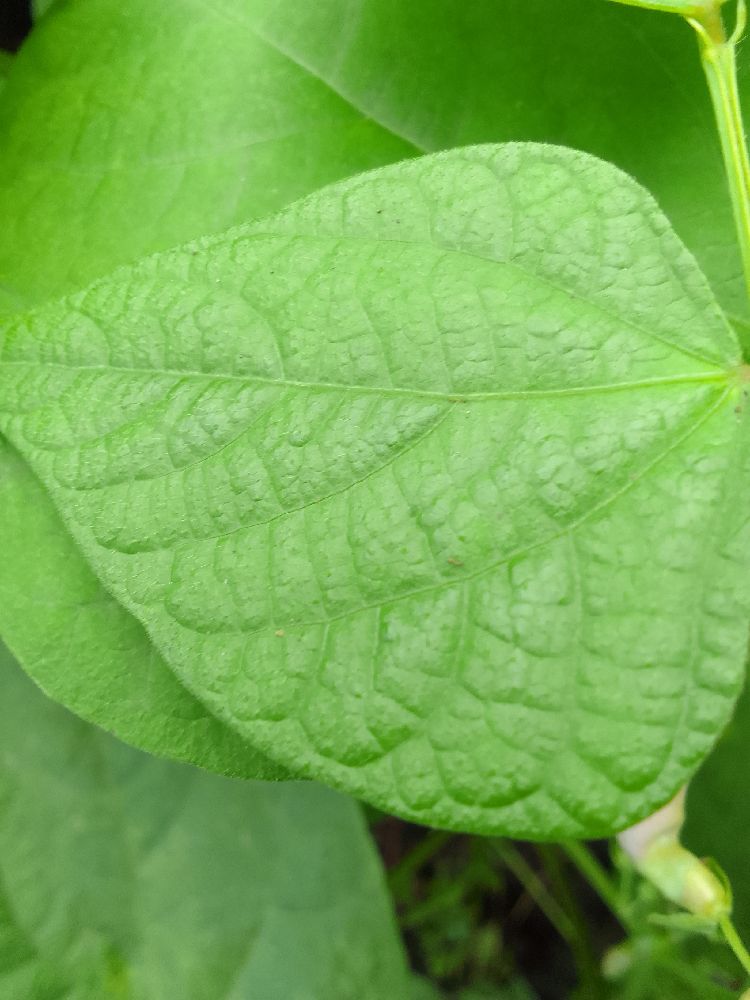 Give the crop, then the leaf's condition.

common bean, healthy
